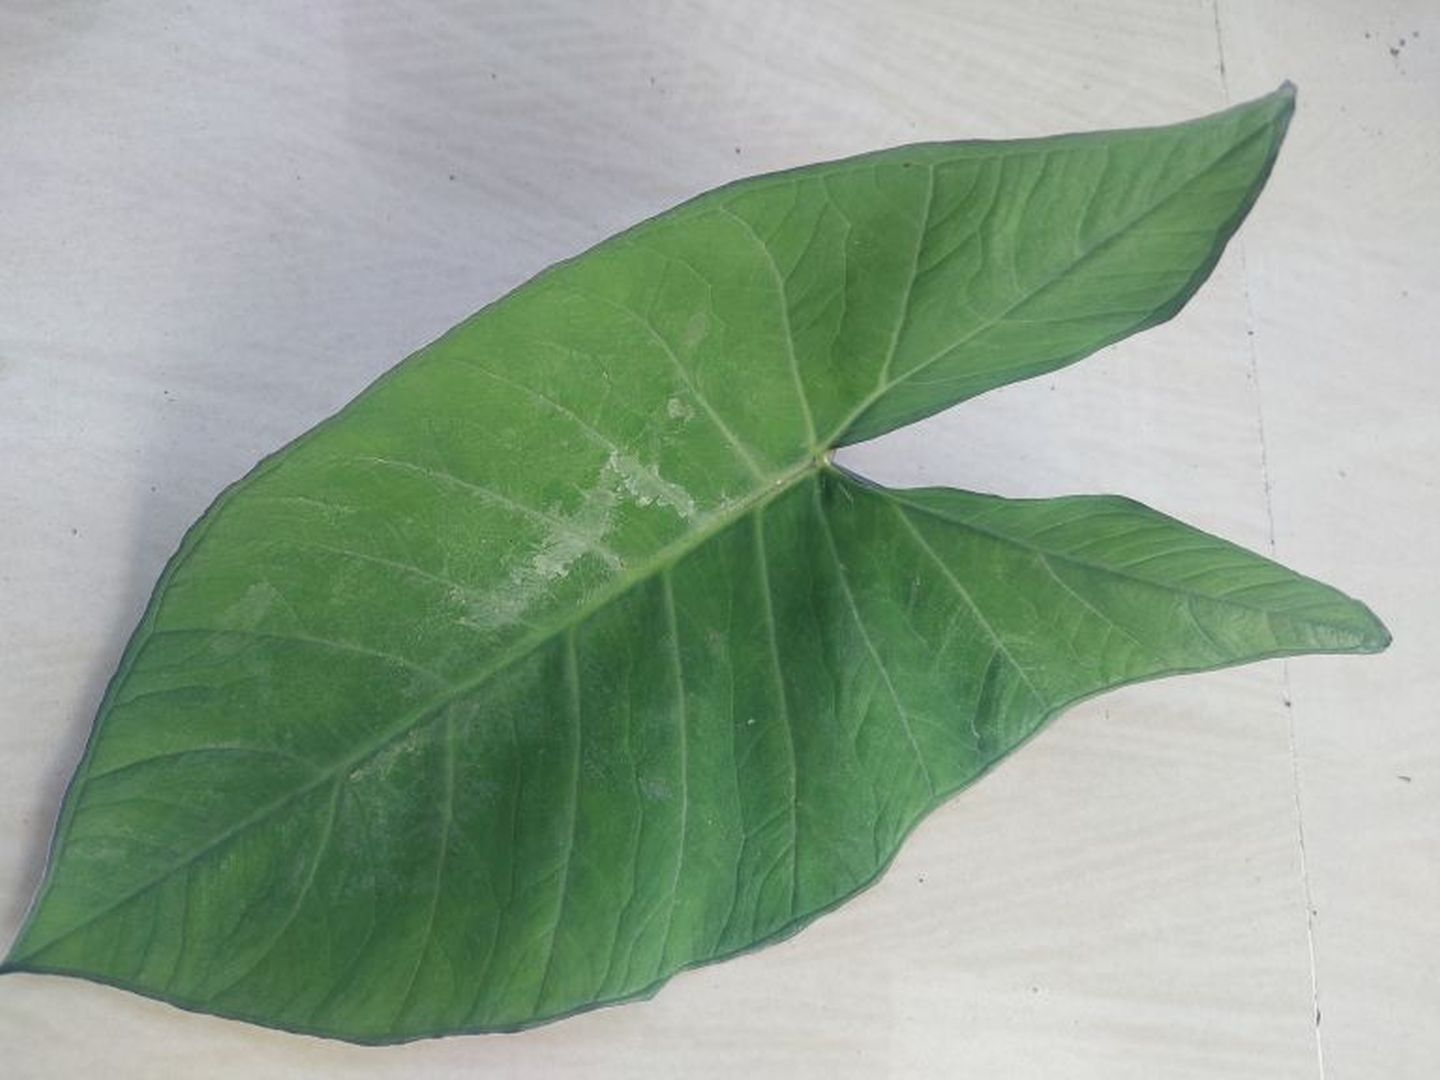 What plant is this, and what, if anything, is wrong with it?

taro, healthy
